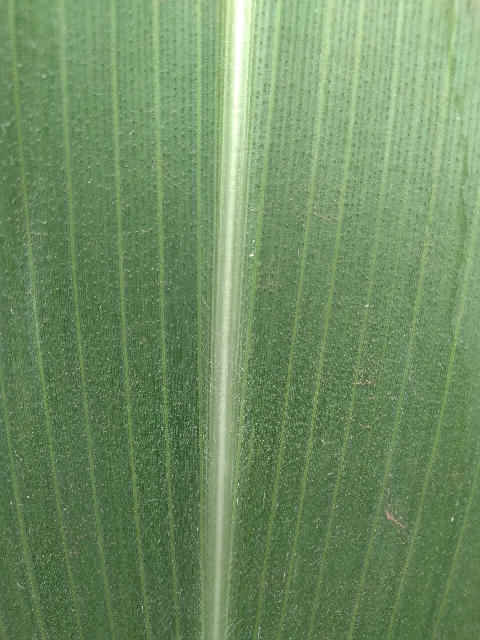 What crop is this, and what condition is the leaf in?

maize, healthy
